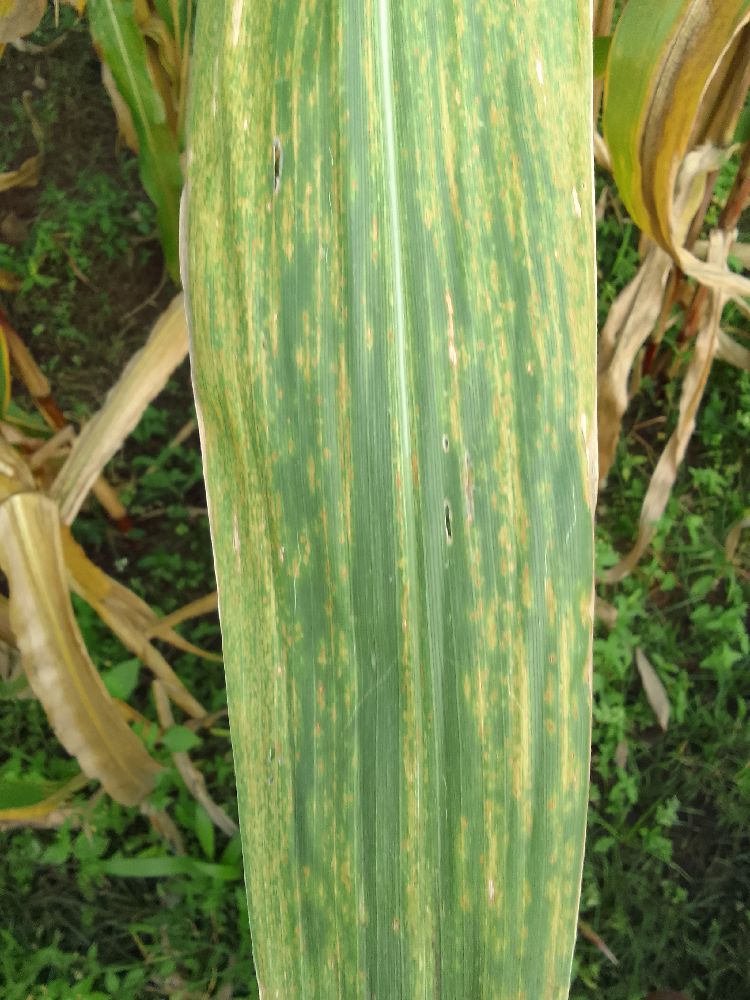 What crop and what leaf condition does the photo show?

maize, maize lethal necrosis
